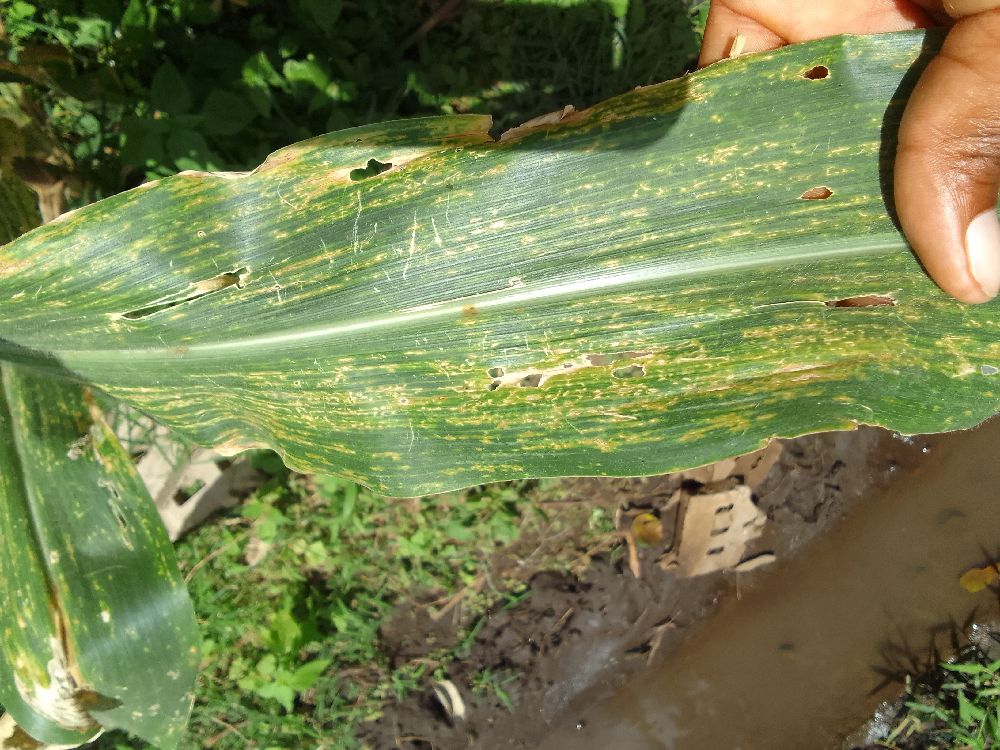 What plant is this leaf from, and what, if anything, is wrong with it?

maize, maize lethal necrosis
